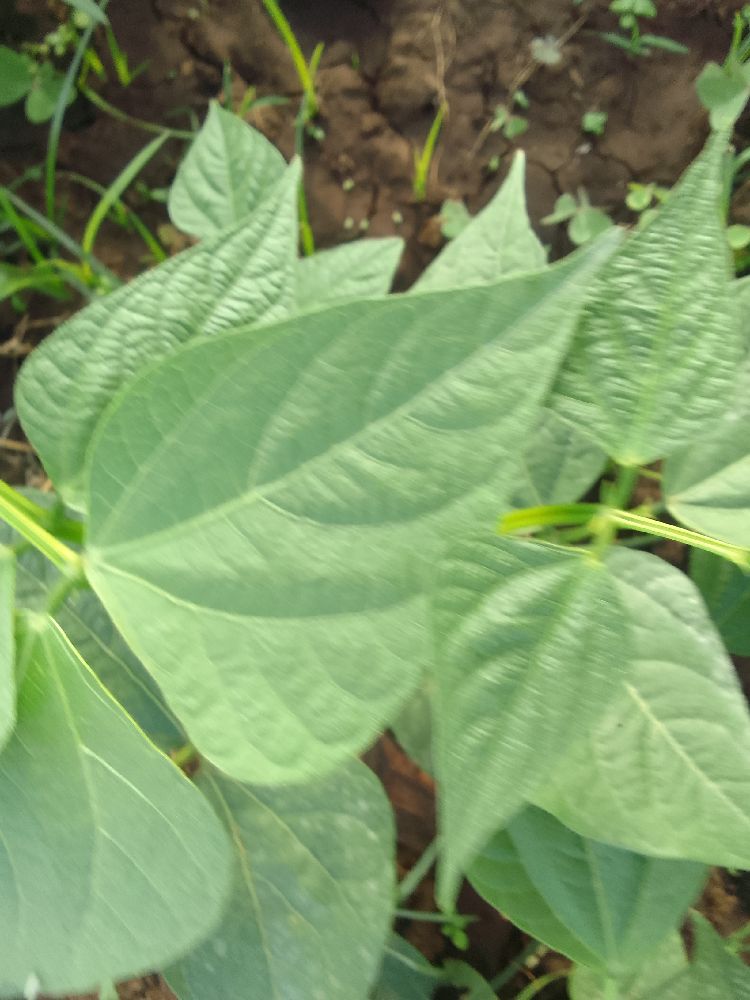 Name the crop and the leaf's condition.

common bean, healthy
